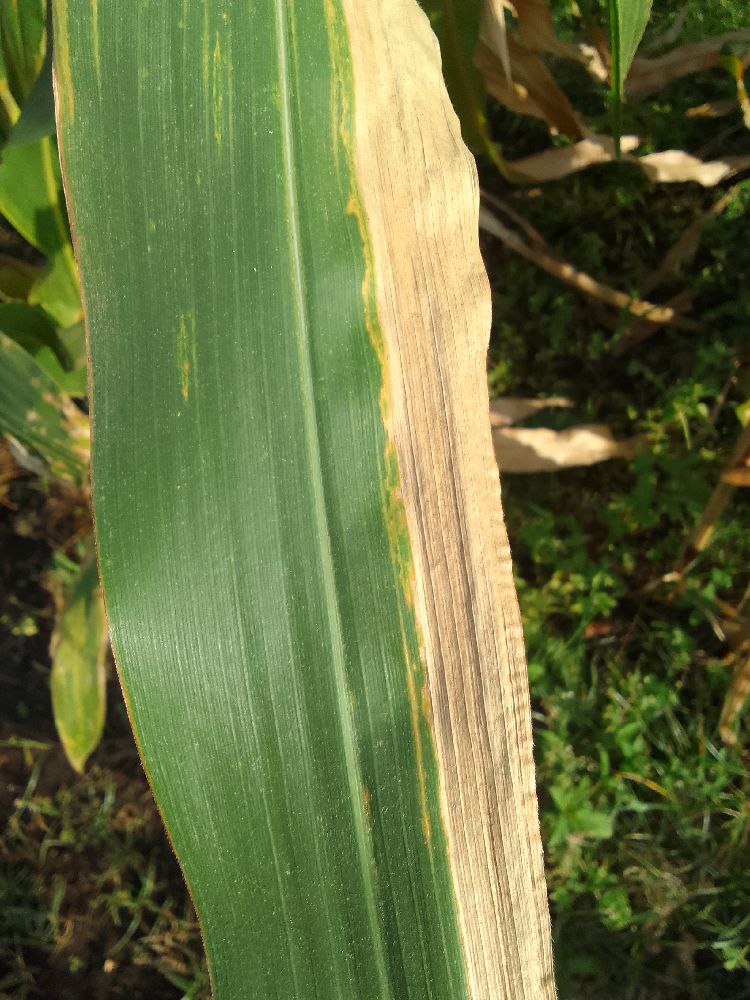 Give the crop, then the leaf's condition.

maize, maize lethal necrosis
